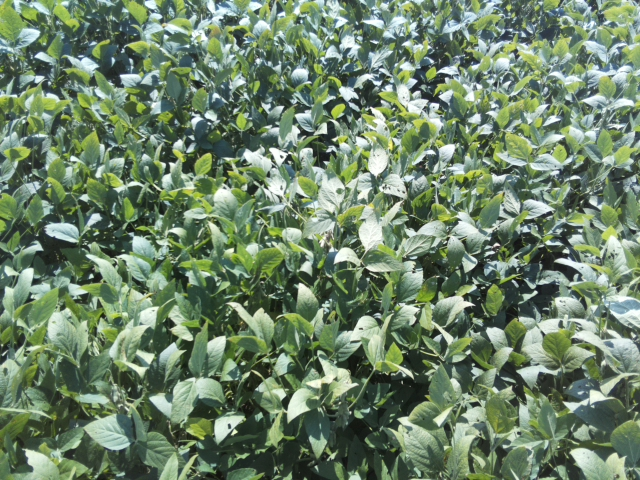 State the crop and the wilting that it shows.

soybean, leaflets folding inward at secondary pulvinus with no turgor loss in leaflets or petioles
